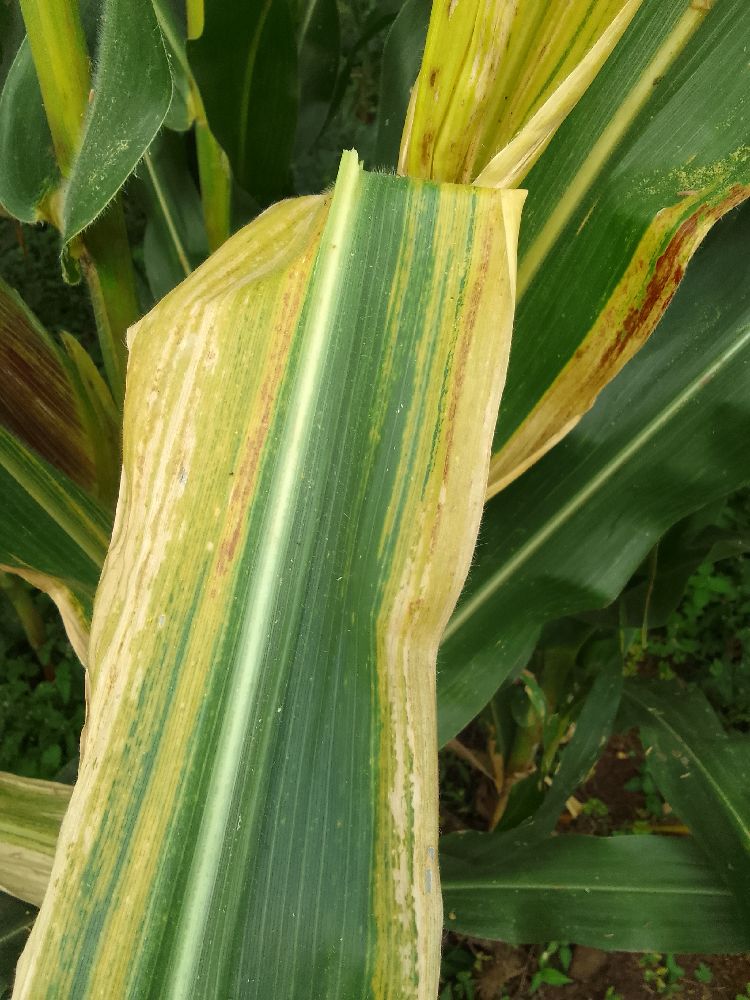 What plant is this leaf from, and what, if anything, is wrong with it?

maize, maize lethal necrosis
